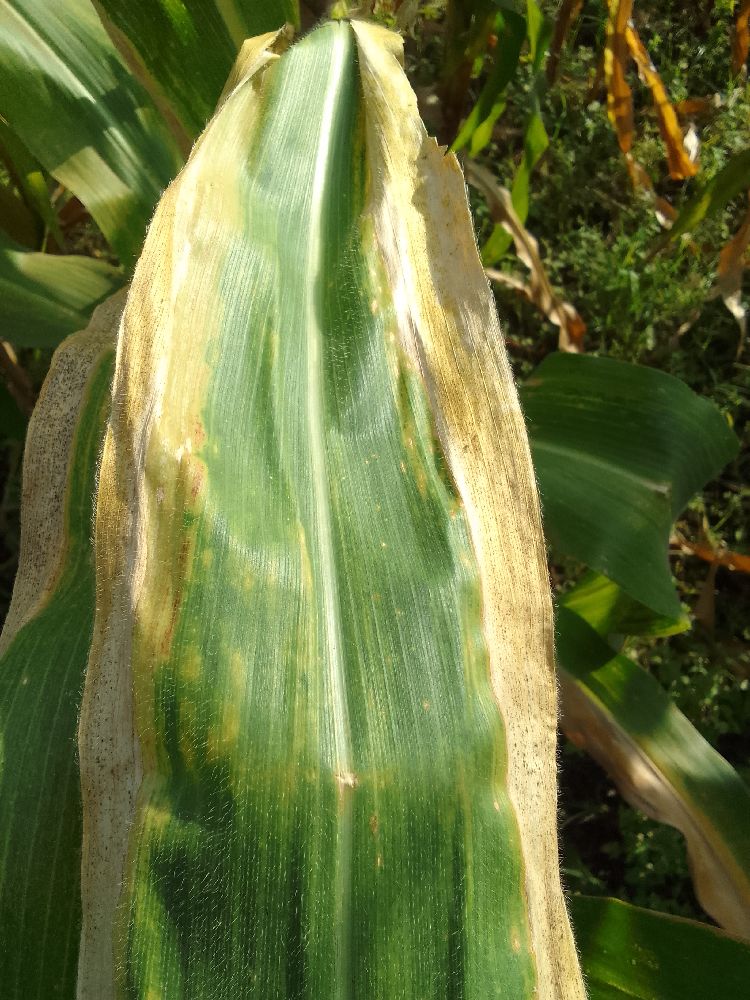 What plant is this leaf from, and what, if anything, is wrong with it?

maize, maize lethal necrosis
